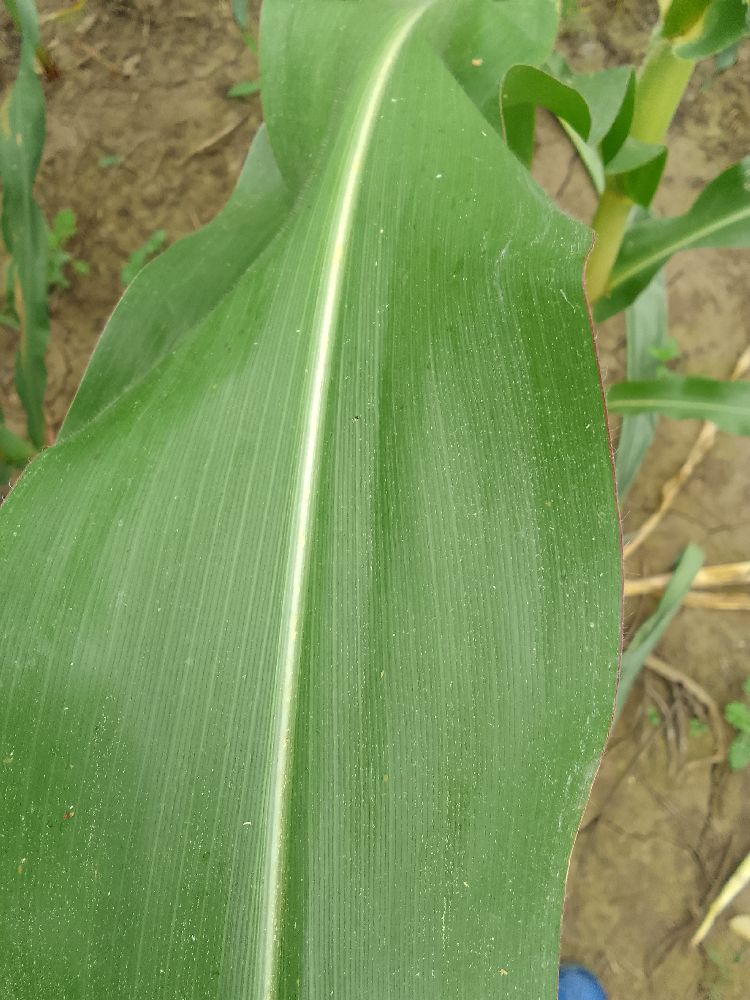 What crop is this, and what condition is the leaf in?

maize, healthy
